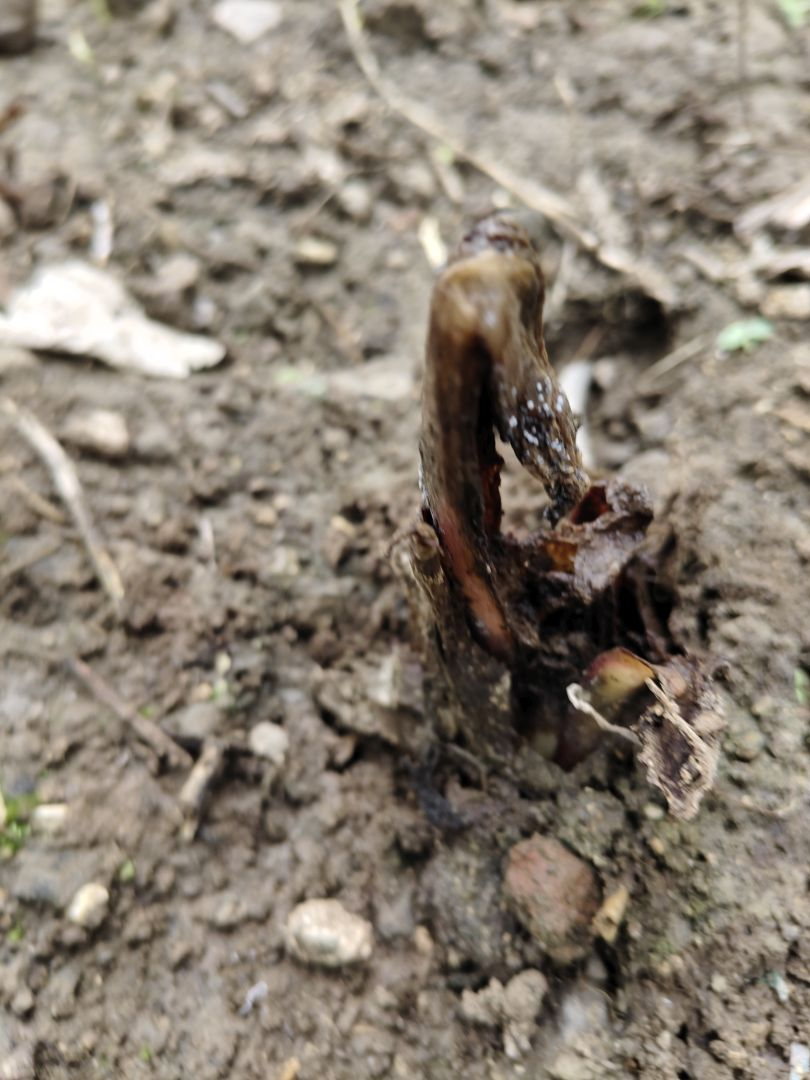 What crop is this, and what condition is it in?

taro, root rot
